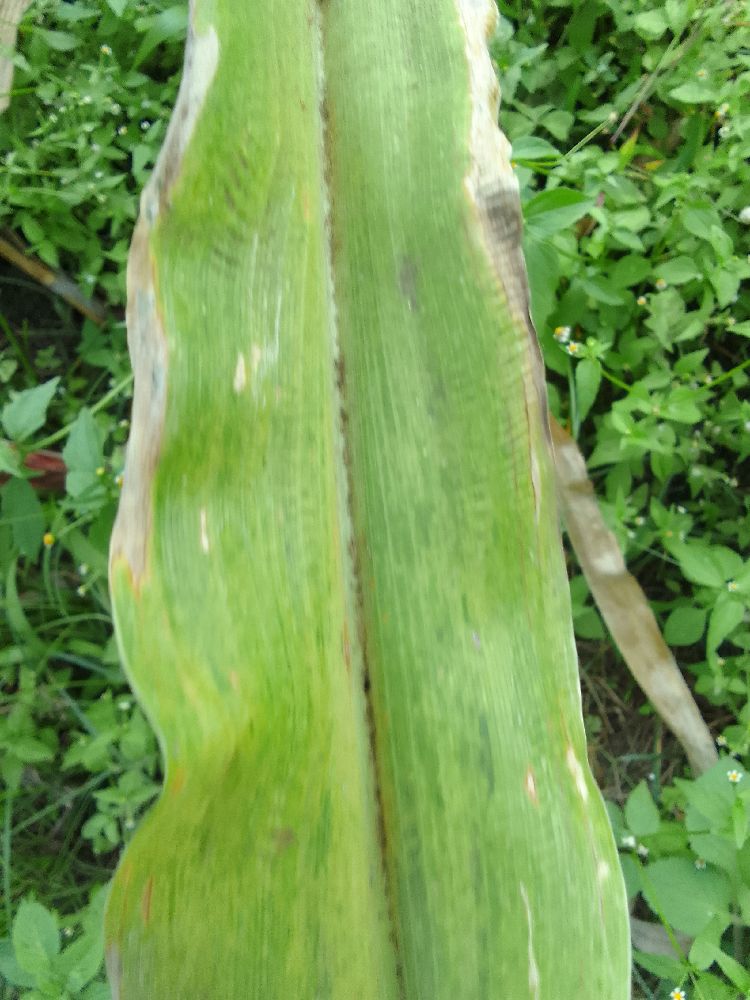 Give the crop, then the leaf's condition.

maize, maize lethal necrosis
